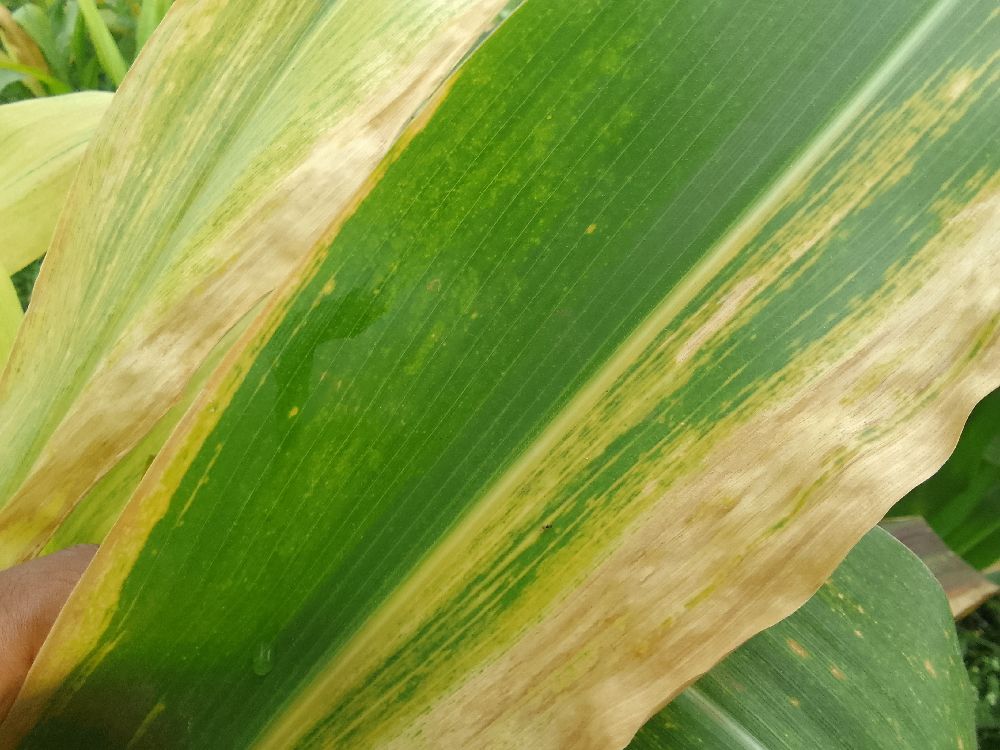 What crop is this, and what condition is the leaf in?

maize, maize lethal necrosis
